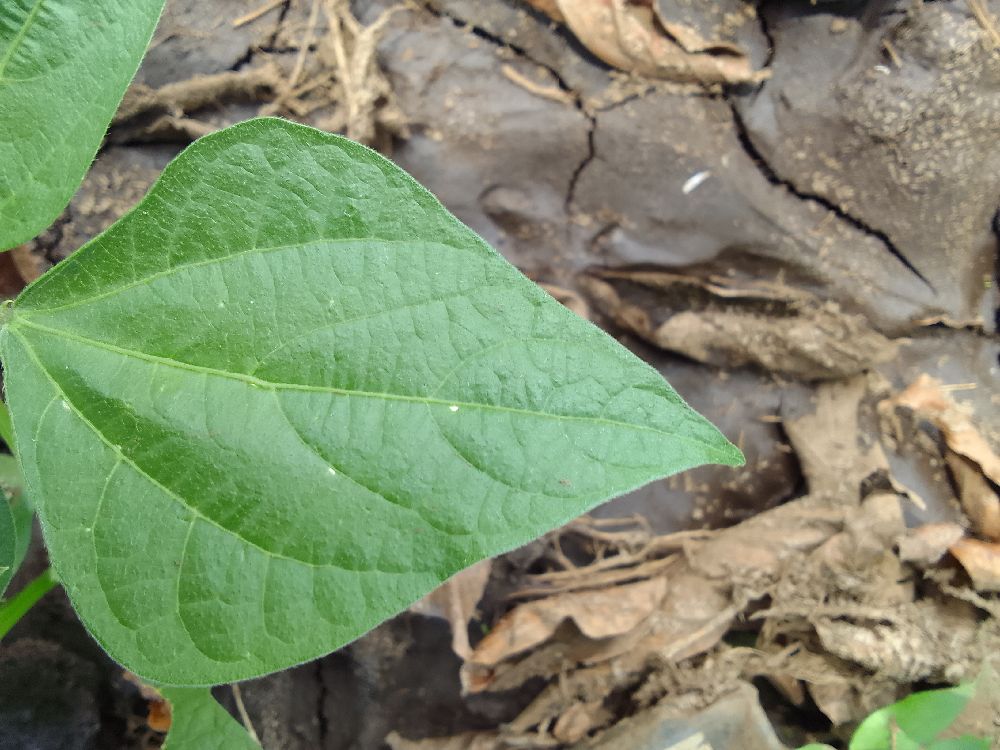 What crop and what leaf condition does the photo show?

common bean, healthy
